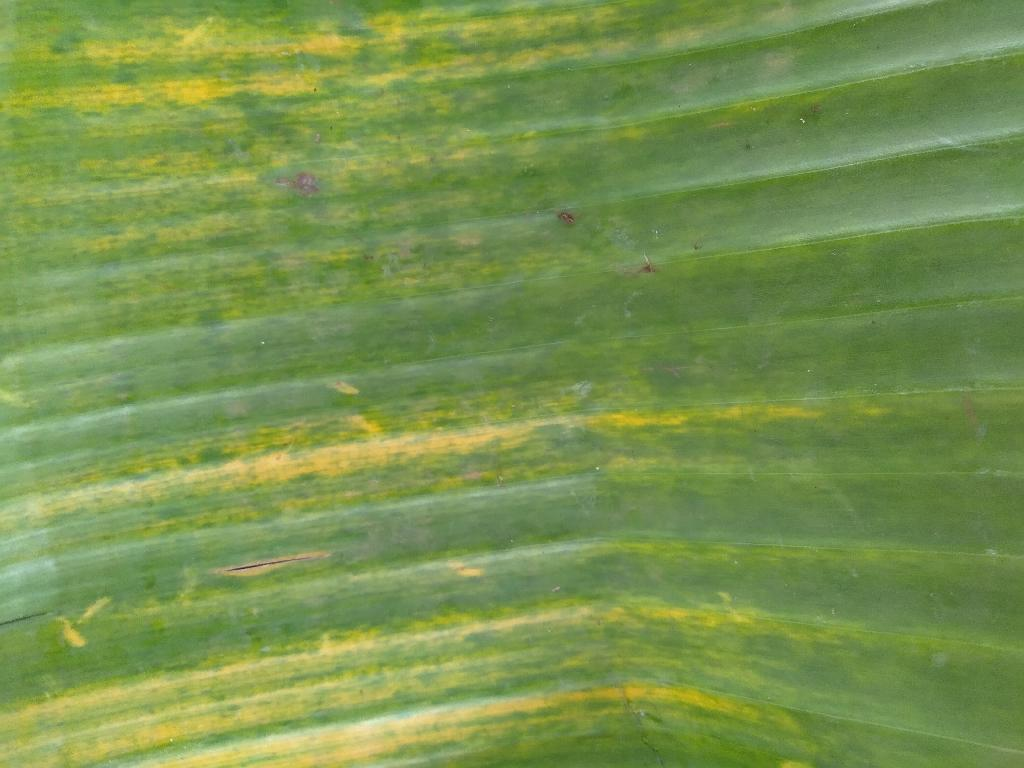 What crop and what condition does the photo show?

banana, fusarium wilt race 1
